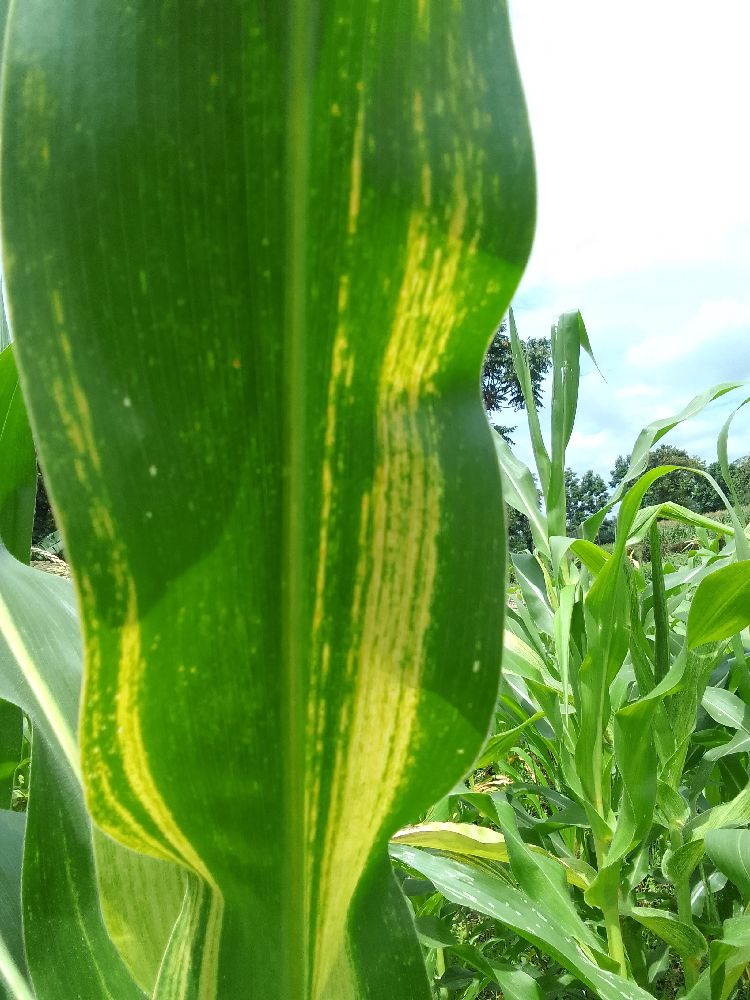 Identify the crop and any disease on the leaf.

maize, maize lethal necrosis
